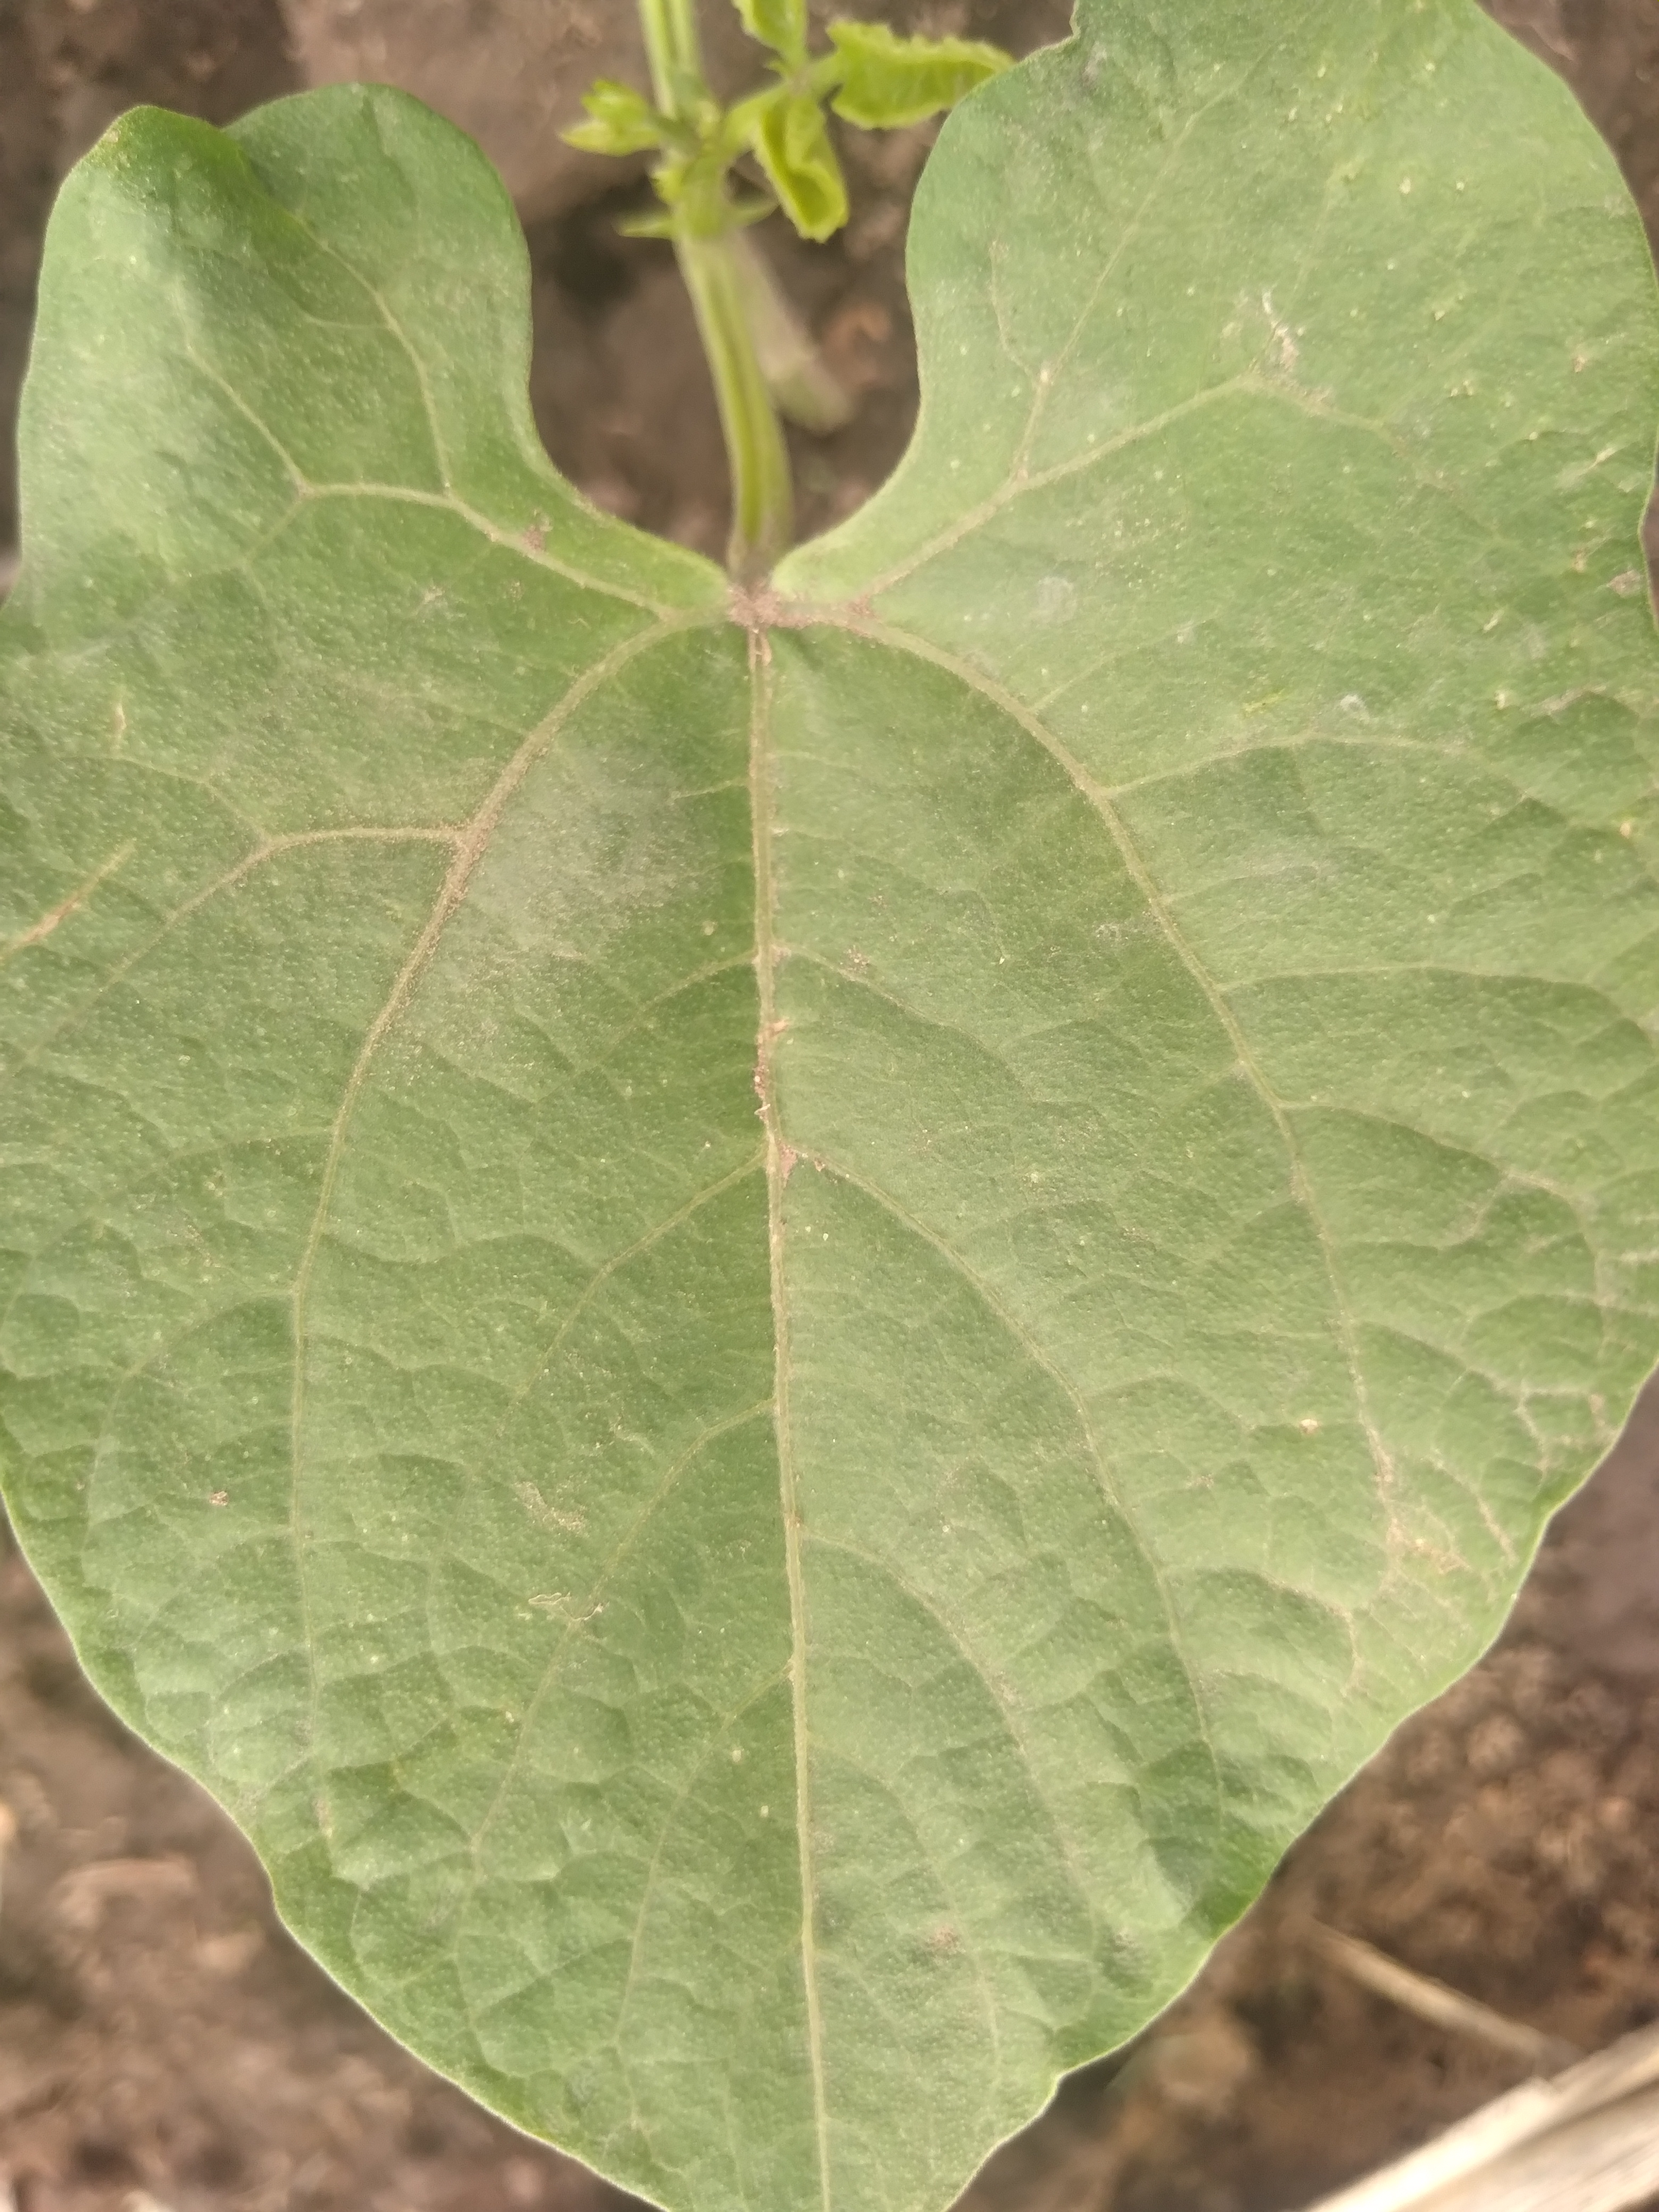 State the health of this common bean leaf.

healthy
